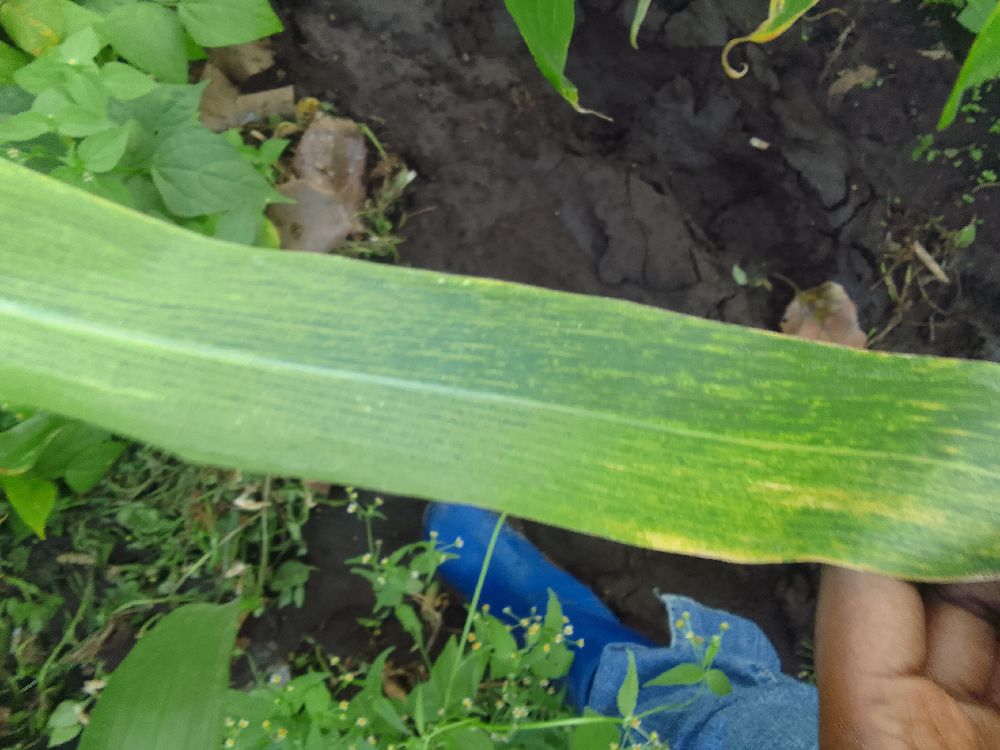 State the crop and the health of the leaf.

maize, maize lethal necrosis
